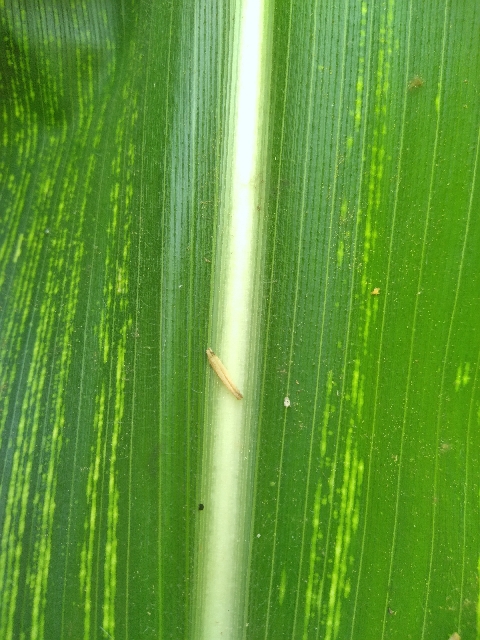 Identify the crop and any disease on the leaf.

maize, maize streak virus
